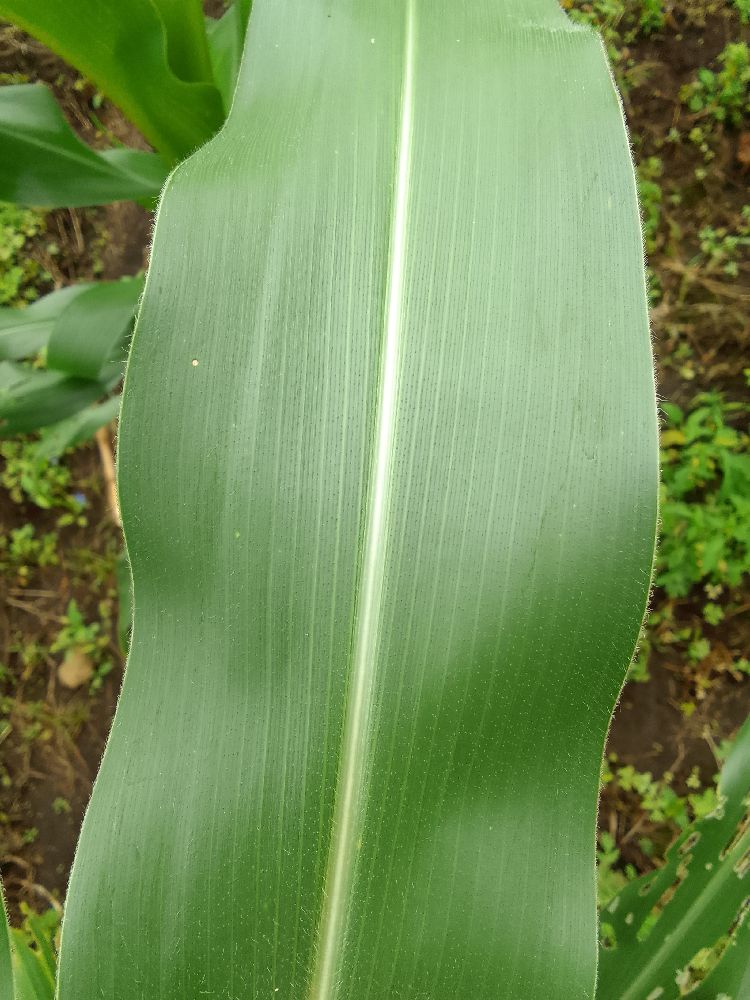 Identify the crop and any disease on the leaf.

maize, healthy
